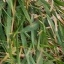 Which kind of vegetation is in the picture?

grass
